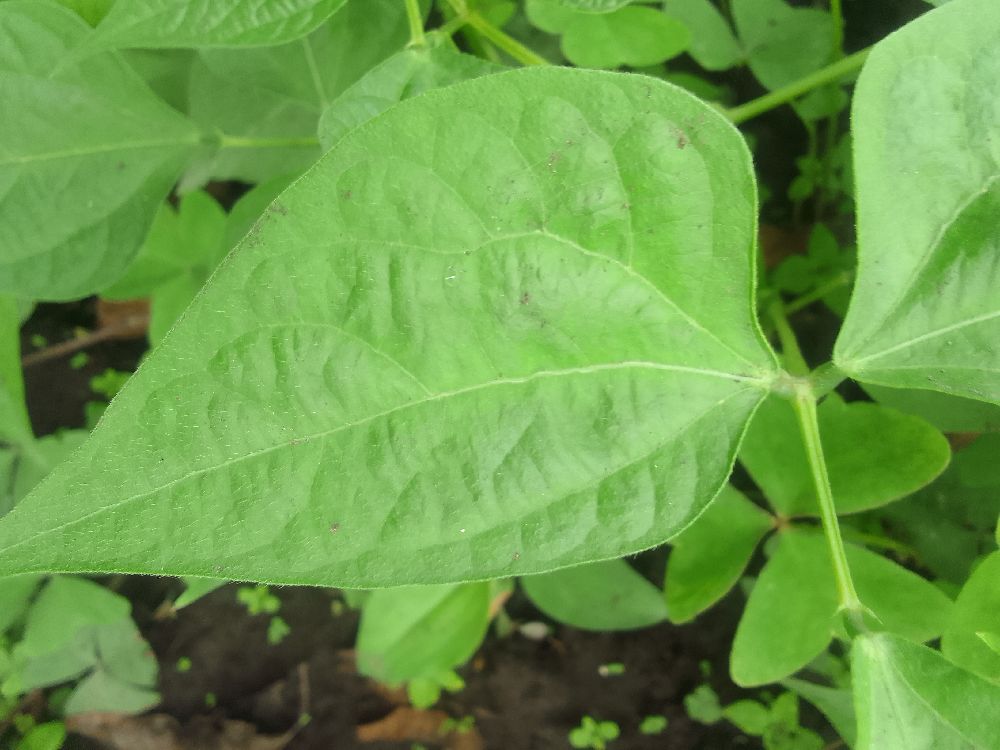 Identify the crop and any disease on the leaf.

common bean, healthy
